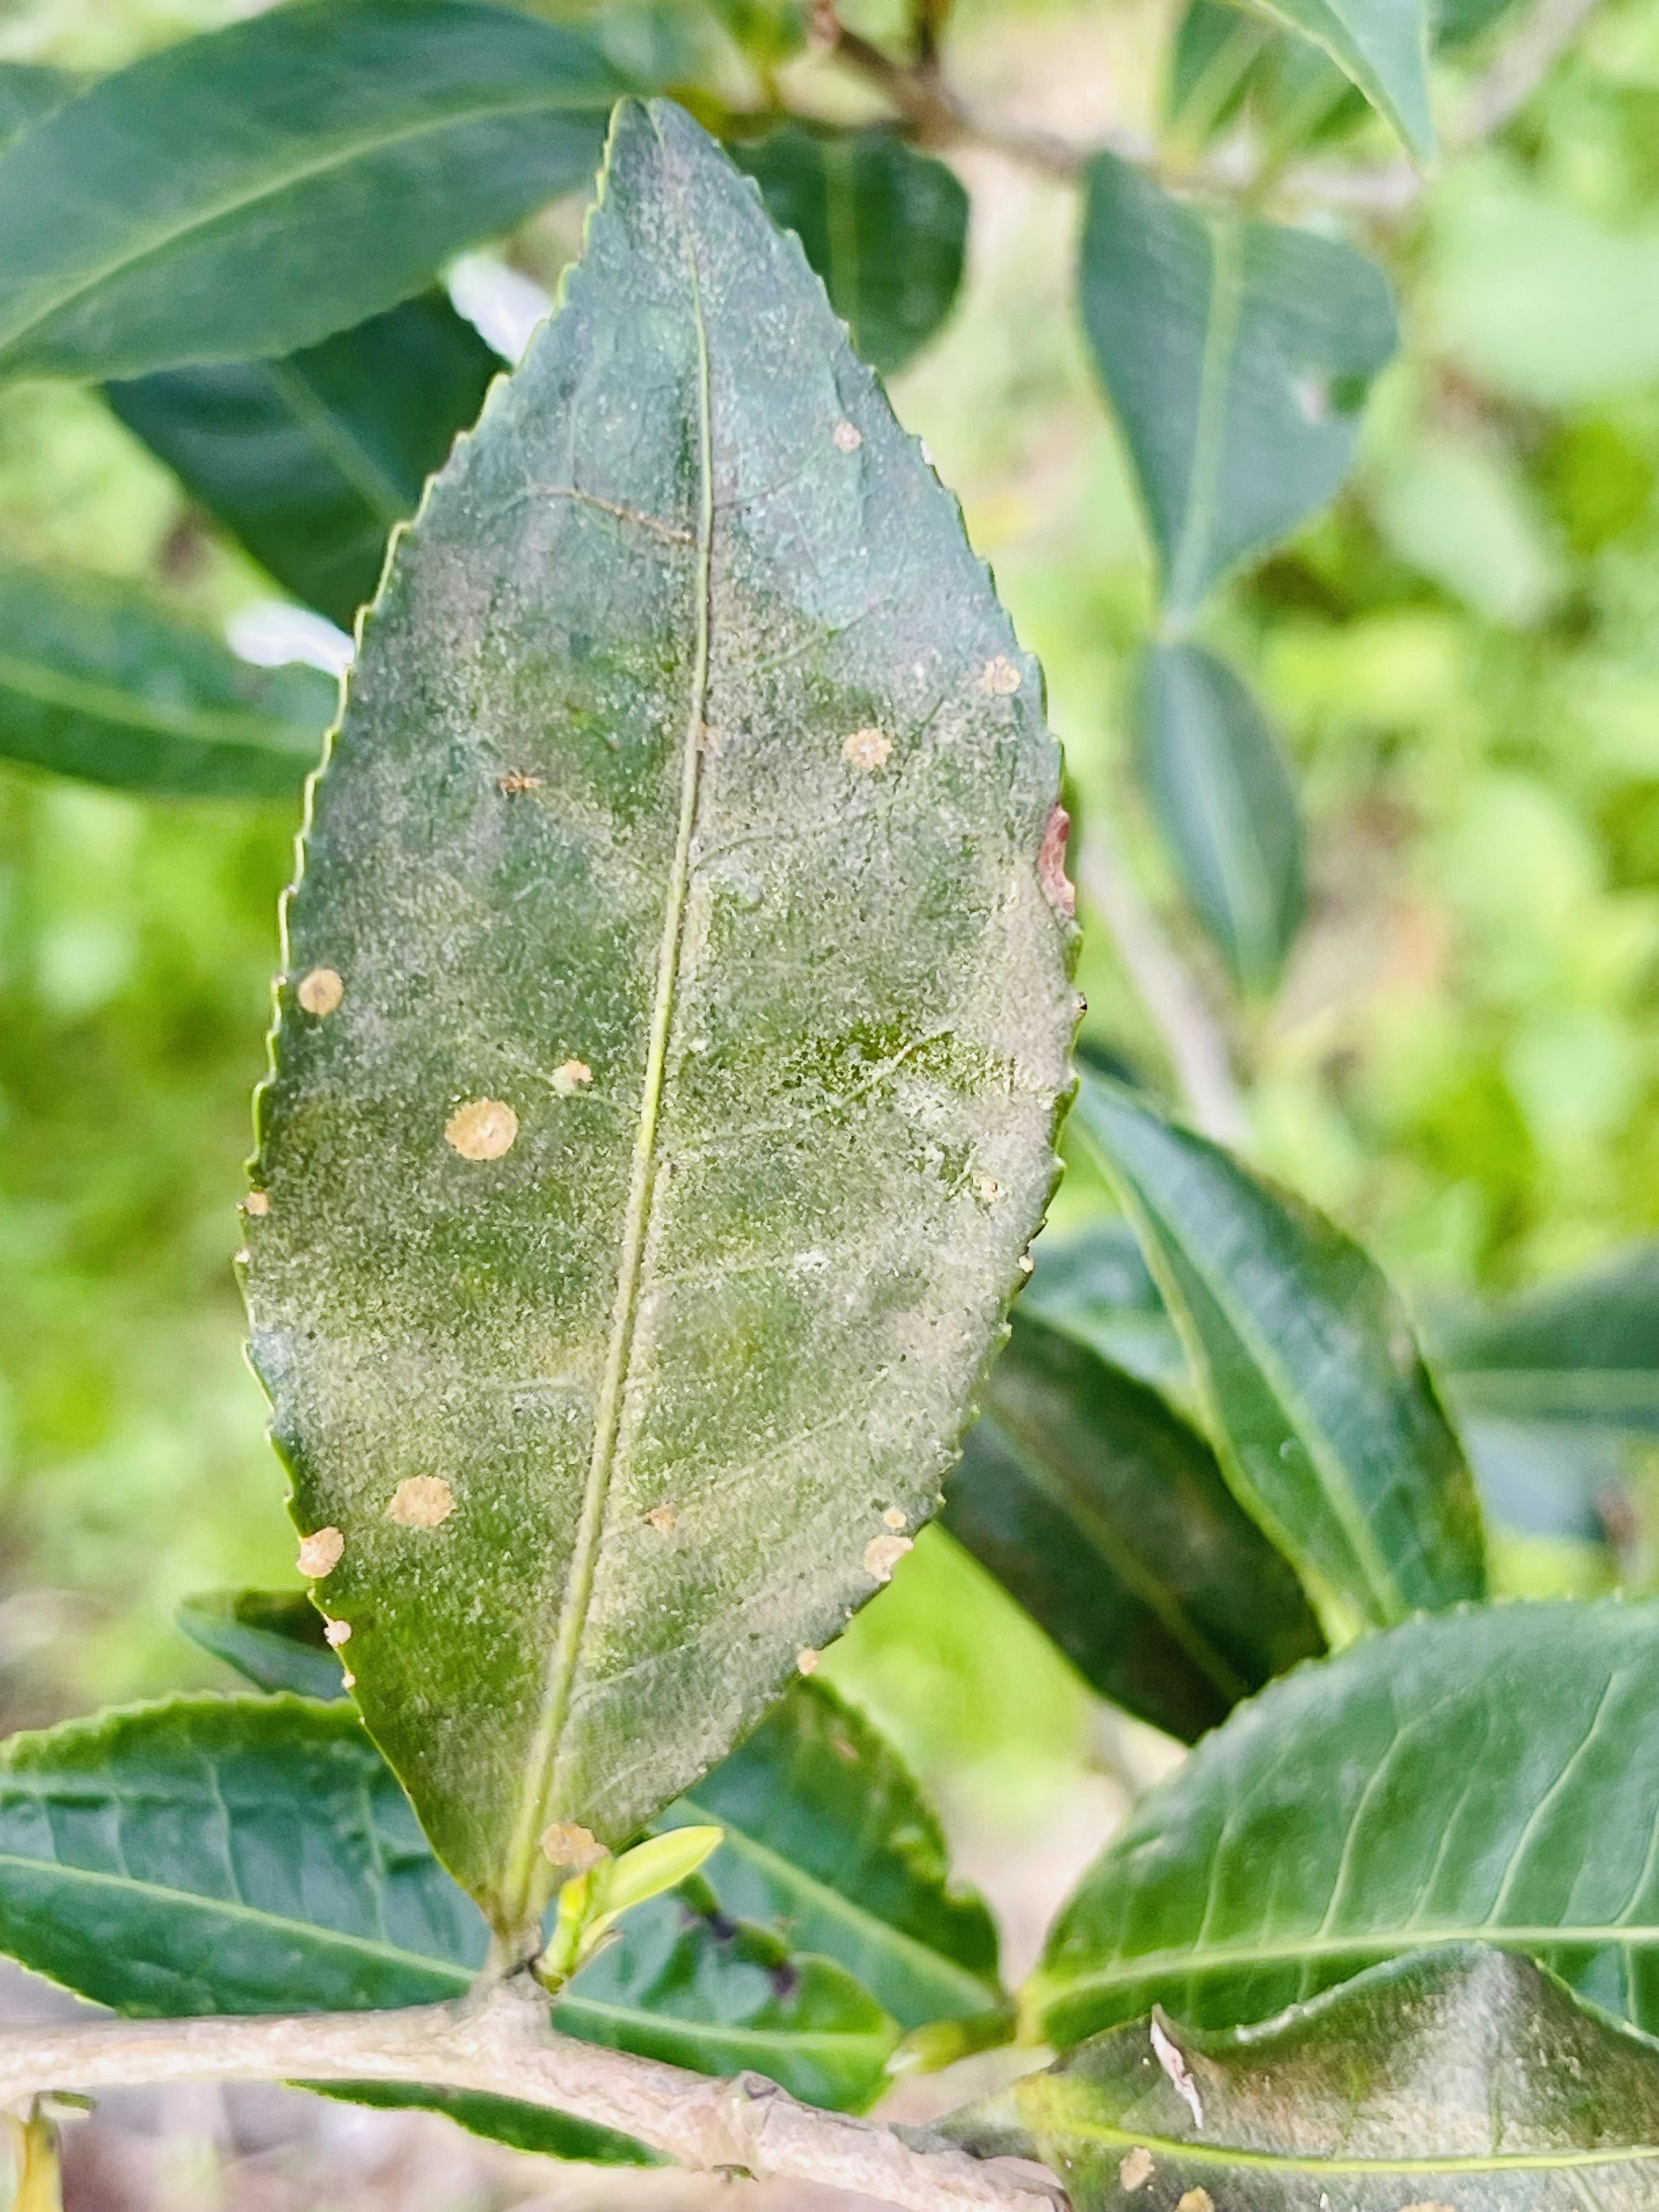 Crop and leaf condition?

tea, red rust
